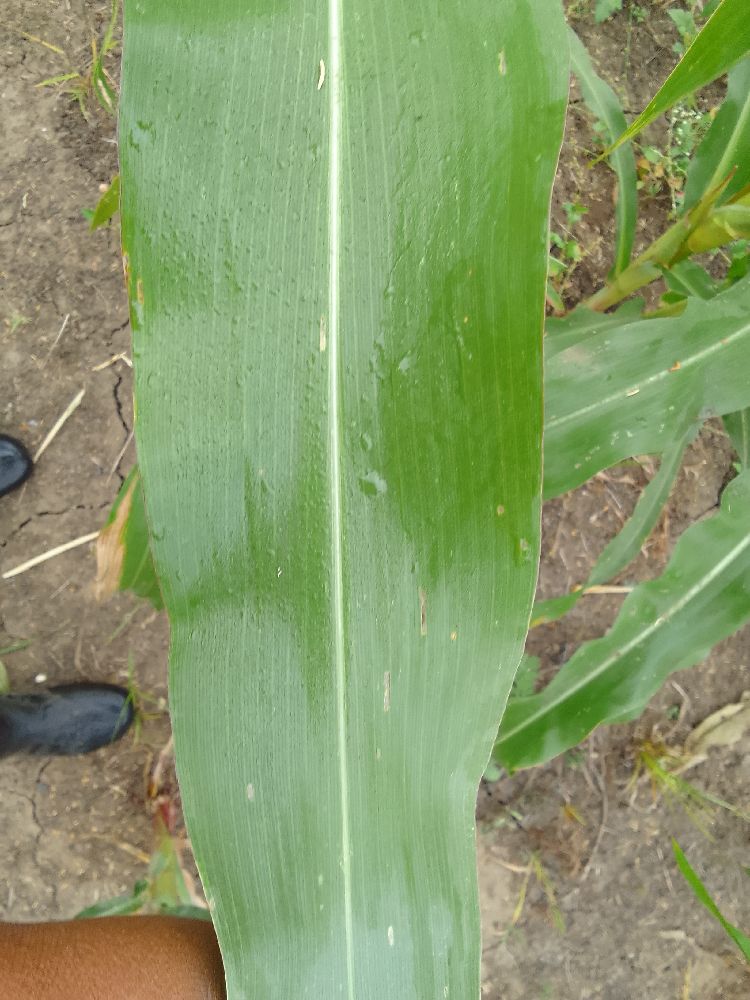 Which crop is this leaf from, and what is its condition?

maize, healthy
